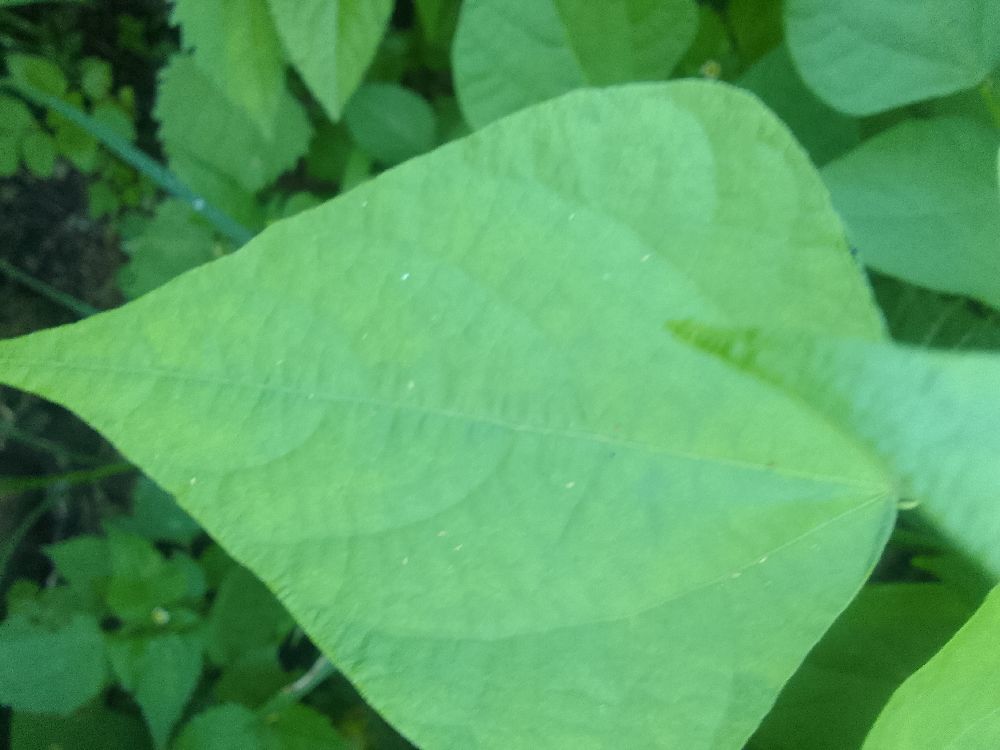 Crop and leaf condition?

common bean, healthy
